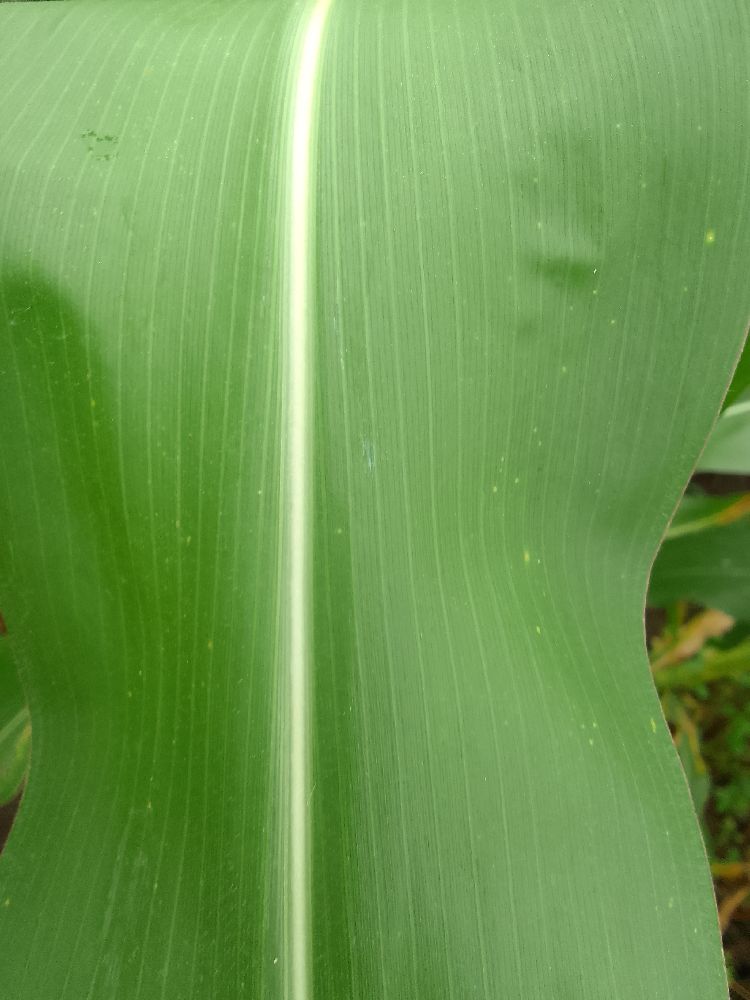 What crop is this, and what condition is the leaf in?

maize, healthy
